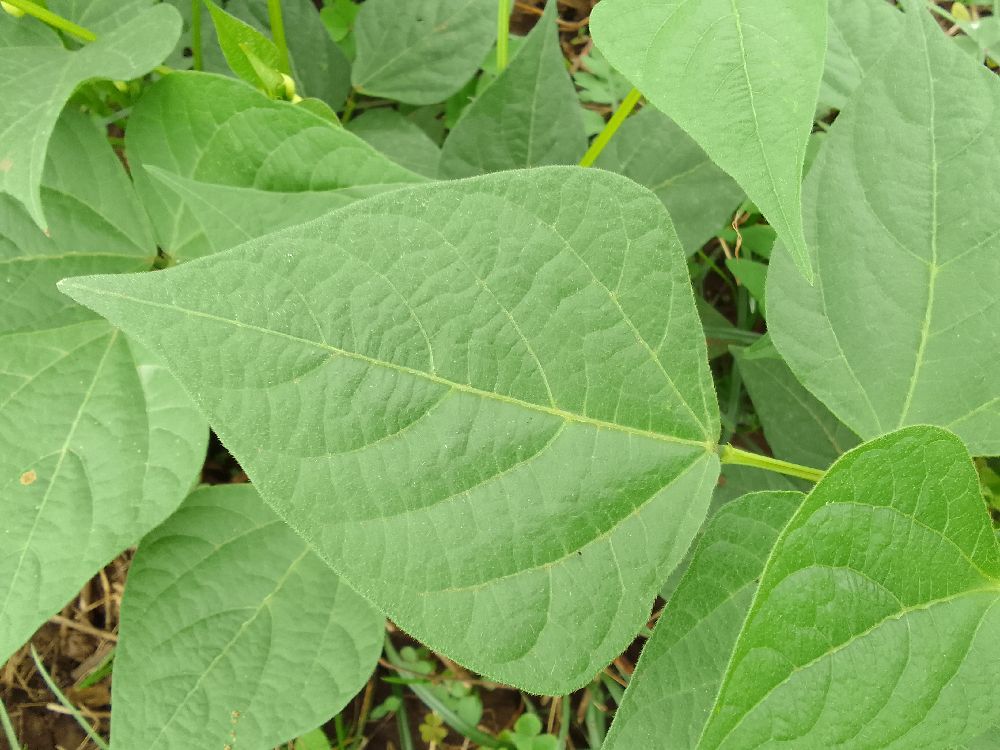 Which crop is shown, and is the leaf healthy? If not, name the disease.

common bean, healthy
